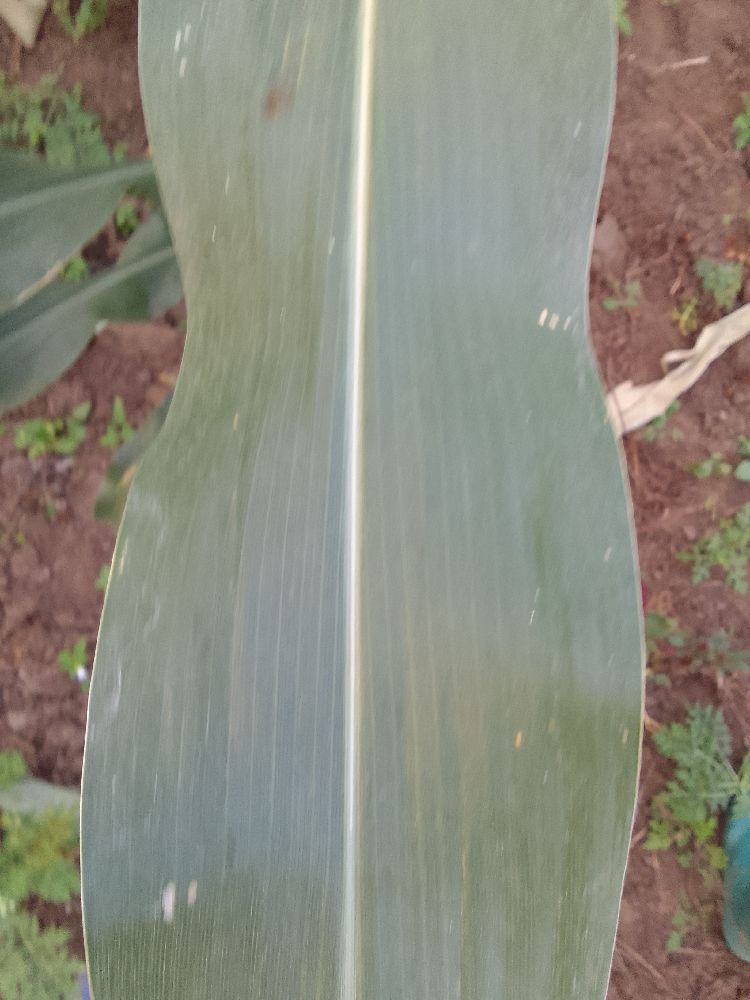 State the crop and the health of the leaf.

maize, healthy
